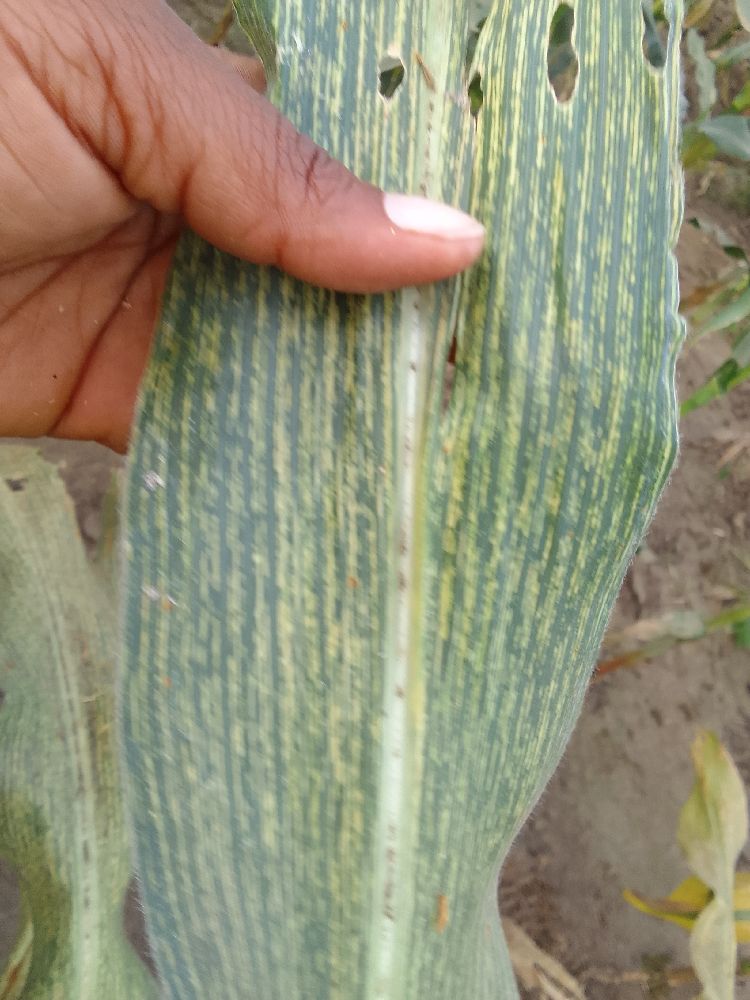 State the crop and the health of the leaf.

maize, maize streak virus
